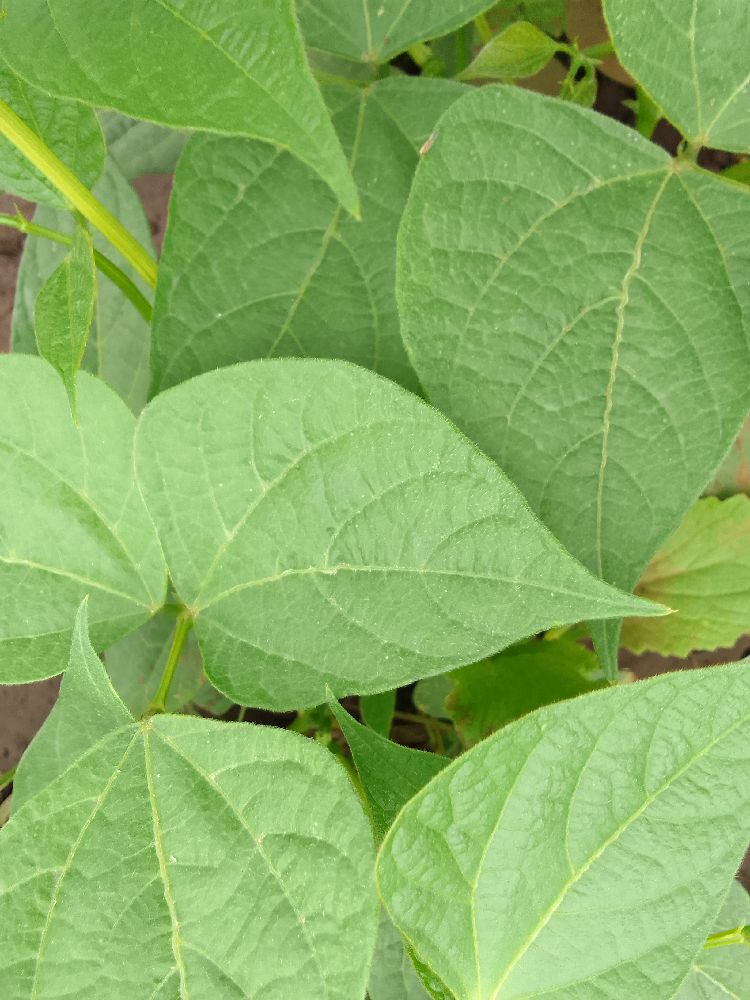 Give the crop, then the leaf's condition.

common bean, healthy
